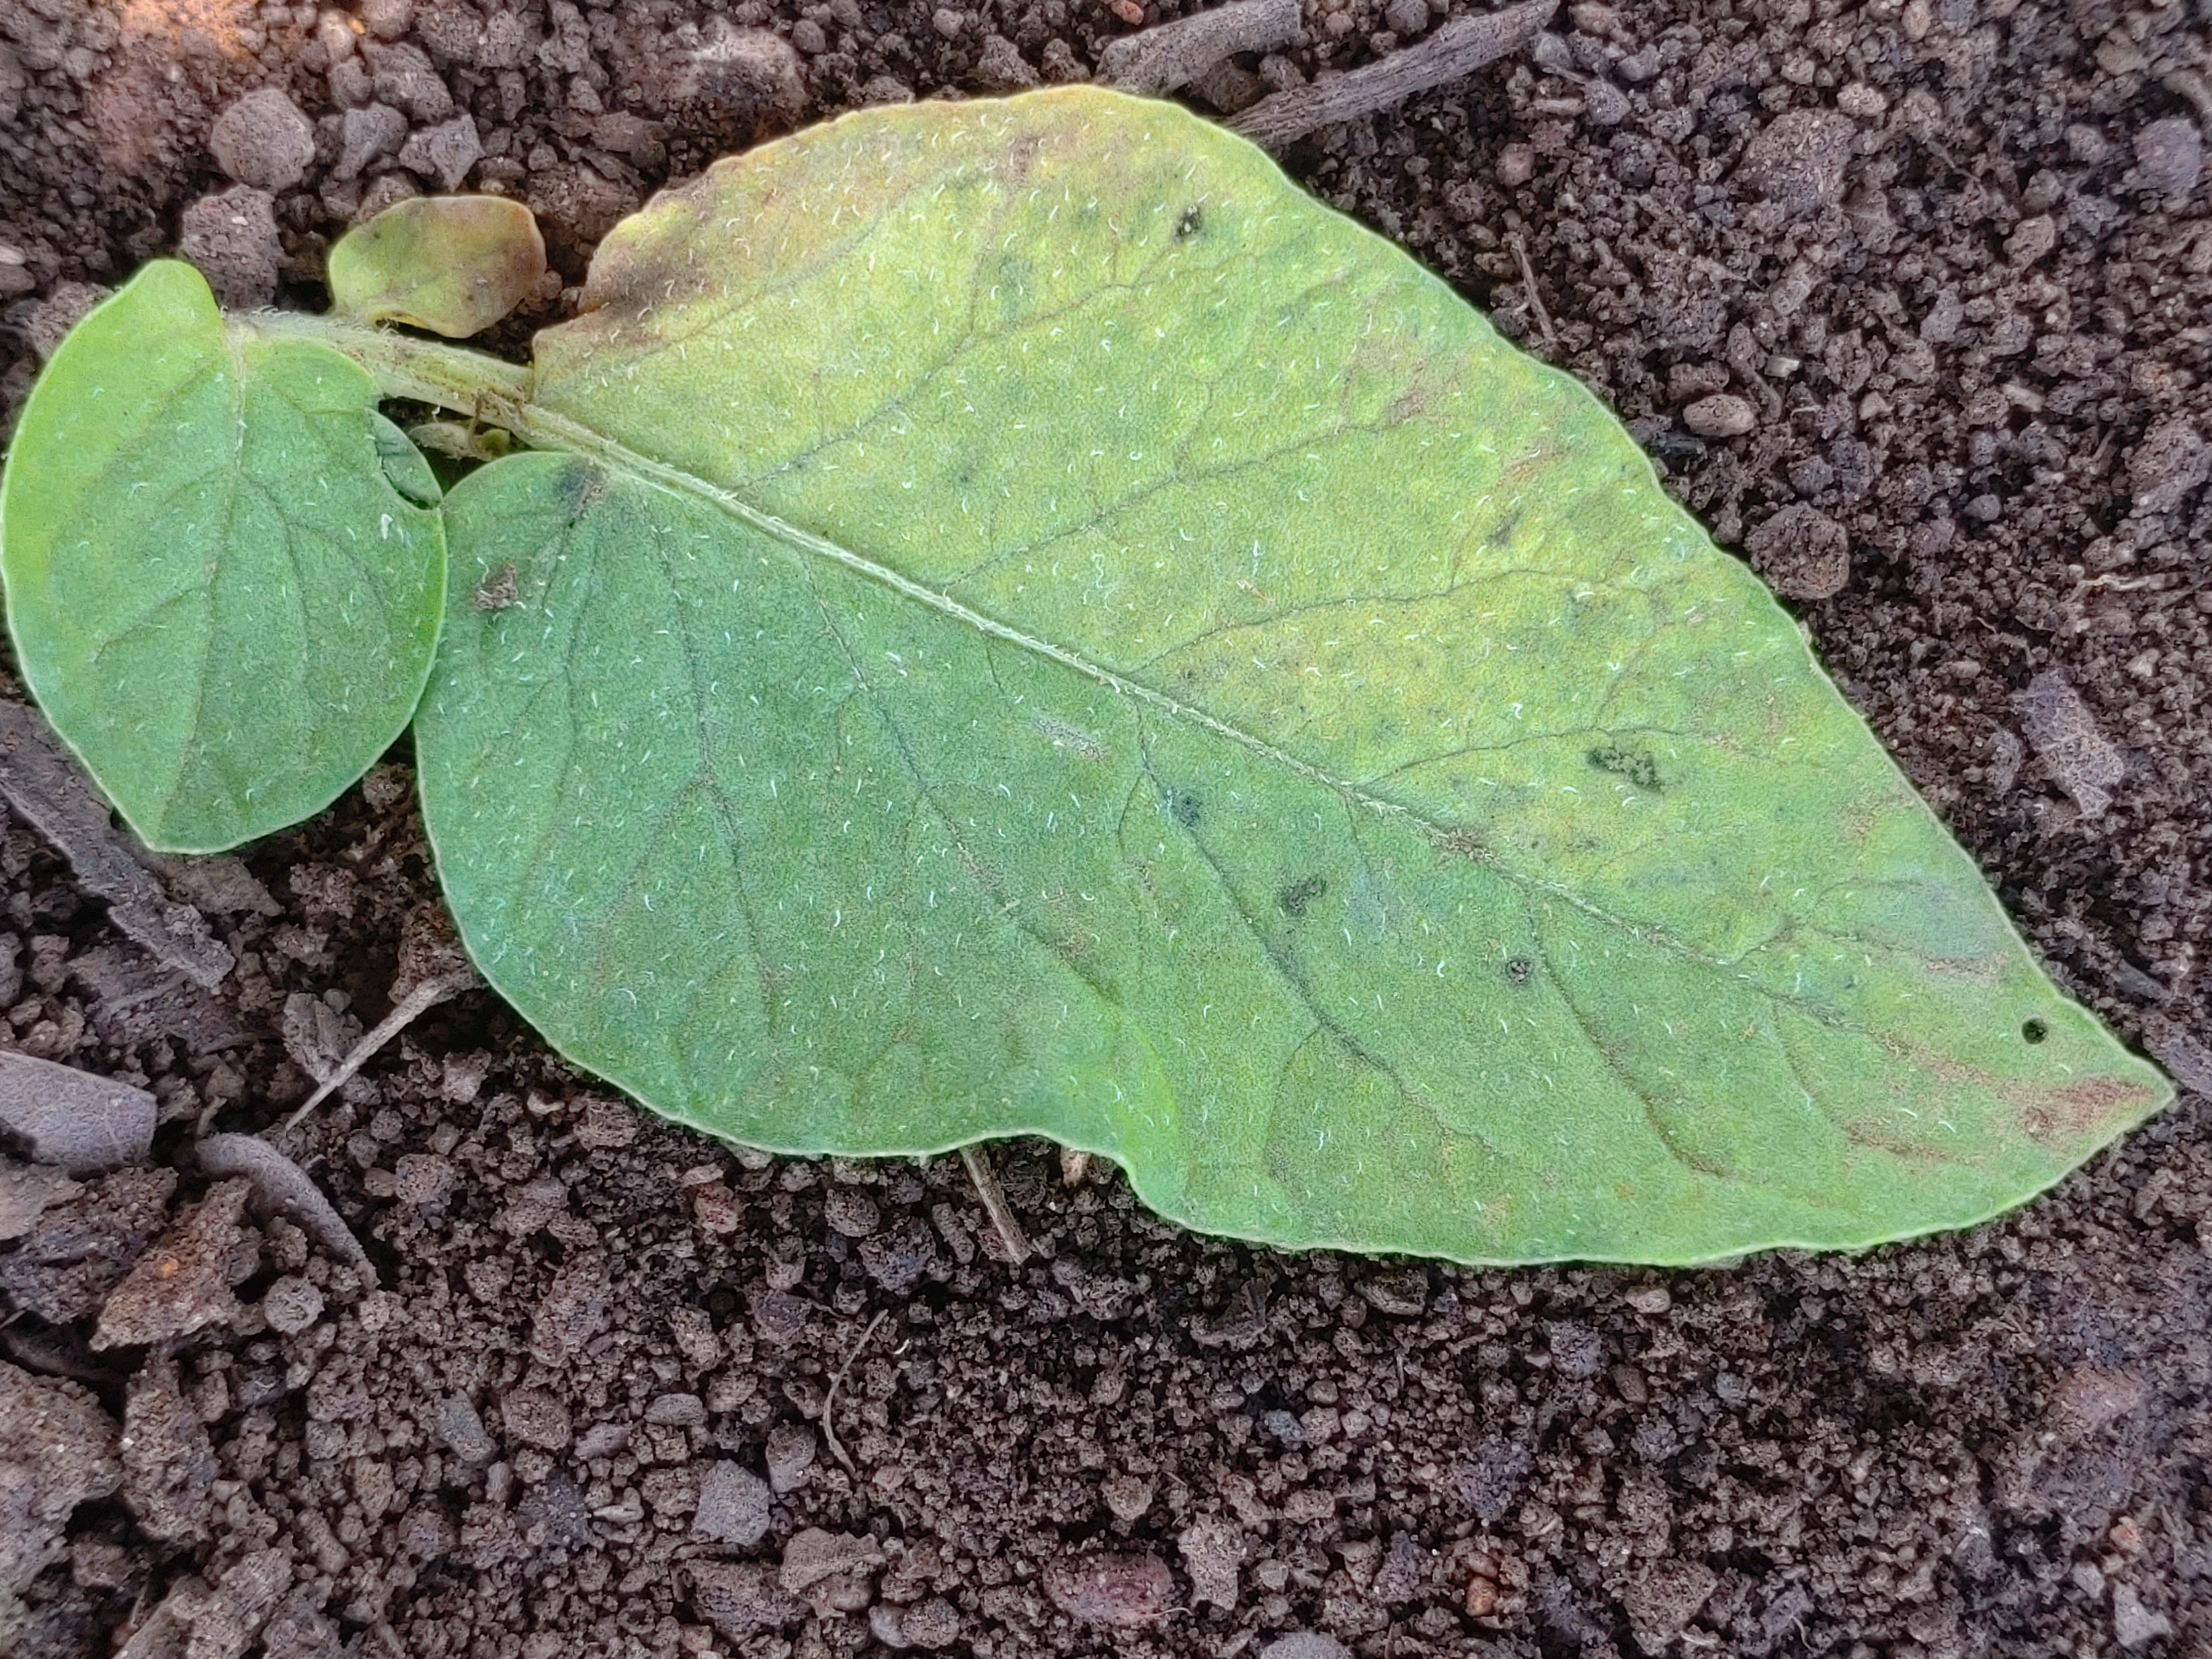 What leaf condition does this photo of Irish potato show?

late blight
